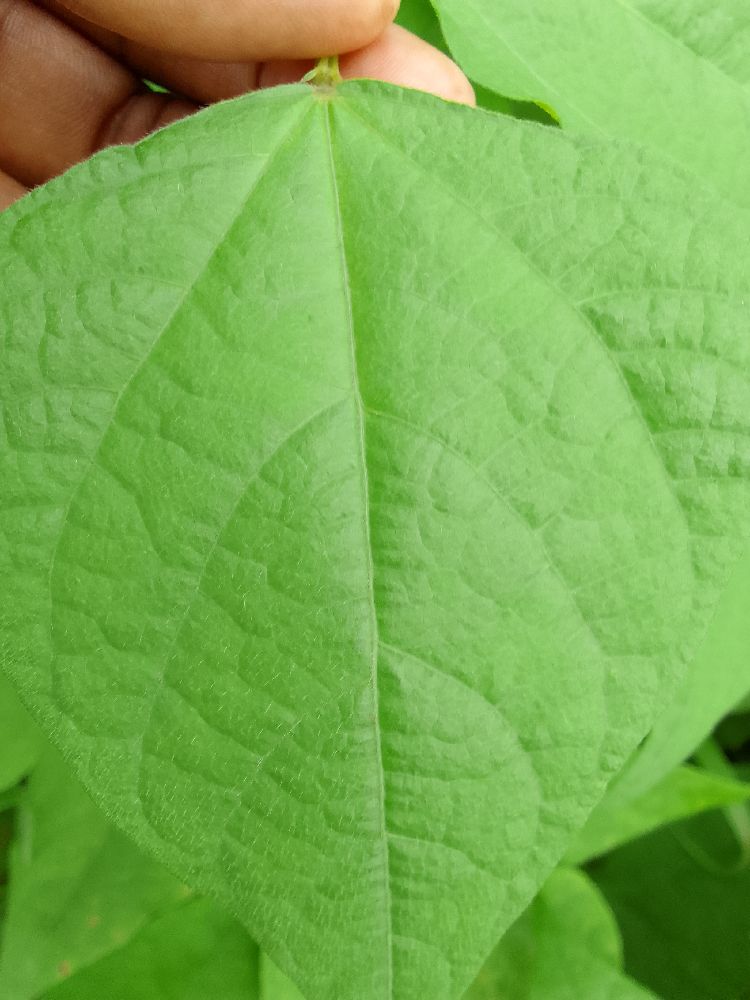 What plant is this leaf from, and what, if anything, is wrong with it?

common bean, healthy
